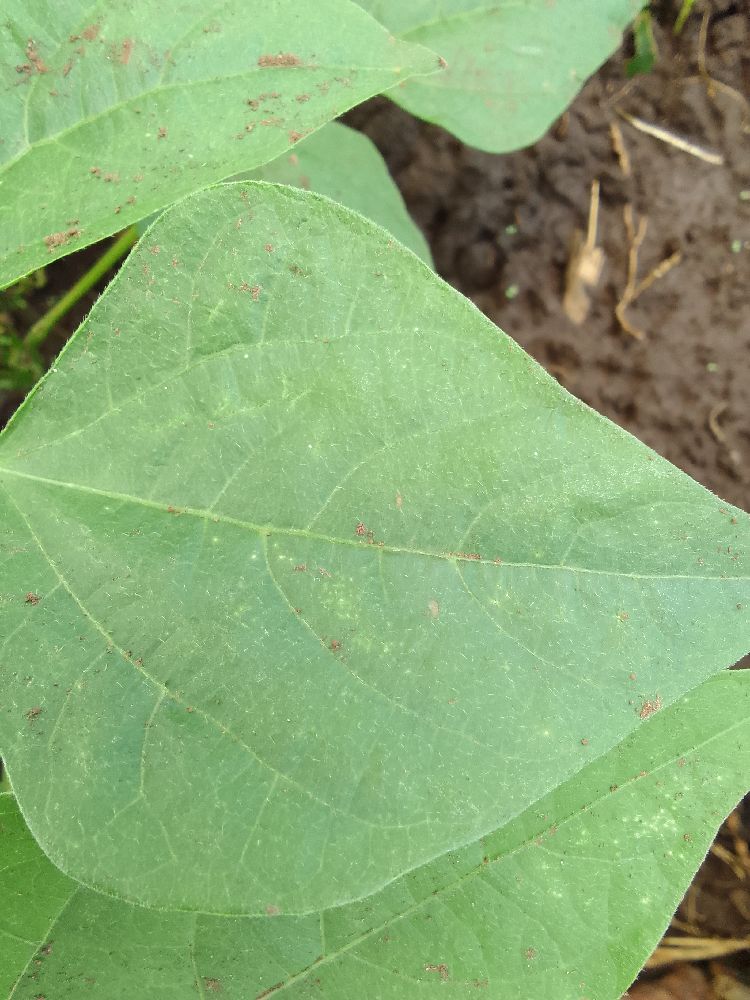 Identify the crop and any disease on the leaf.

common bean, healthy
